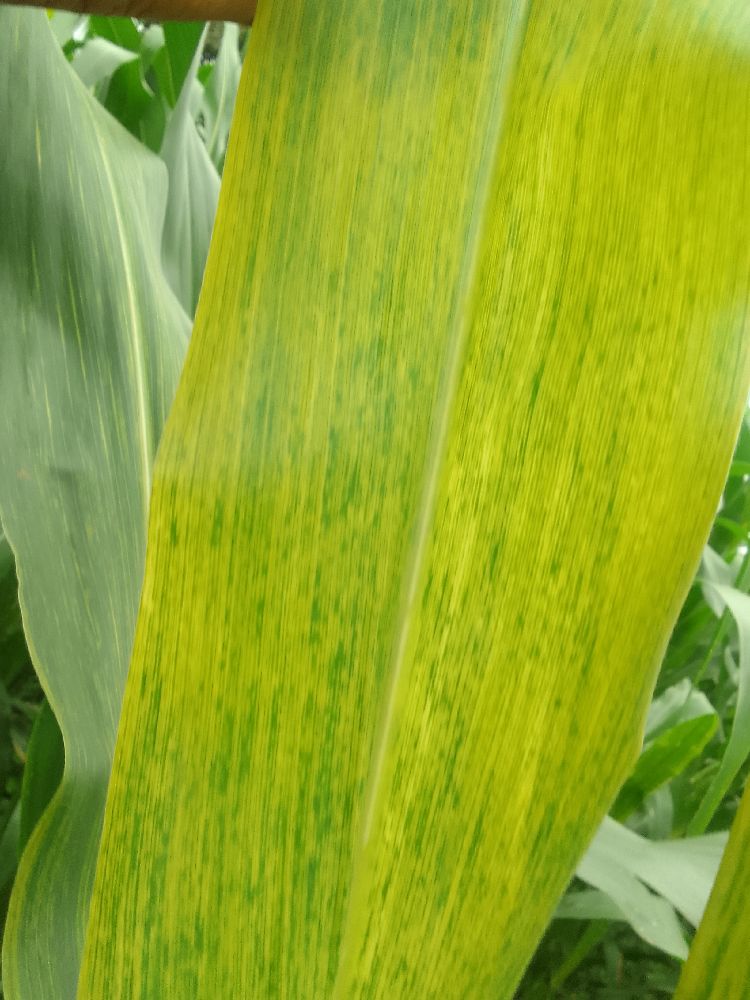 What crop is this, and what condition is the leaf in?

maize, maize lethal necrosis
